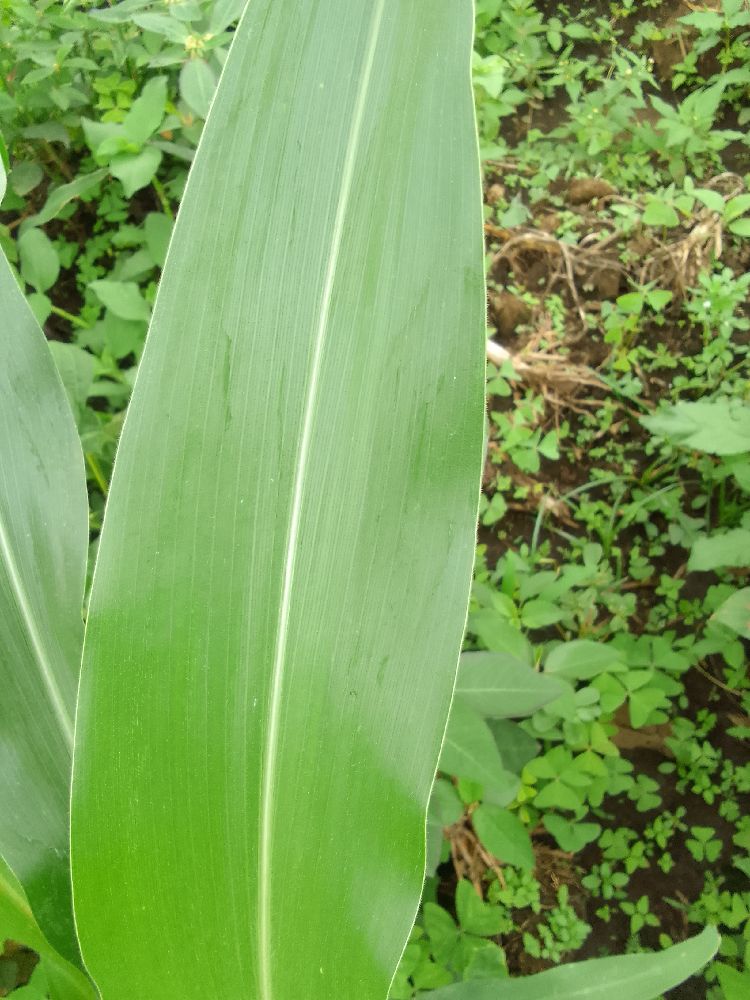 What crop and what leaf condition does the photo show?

maize, healthy
